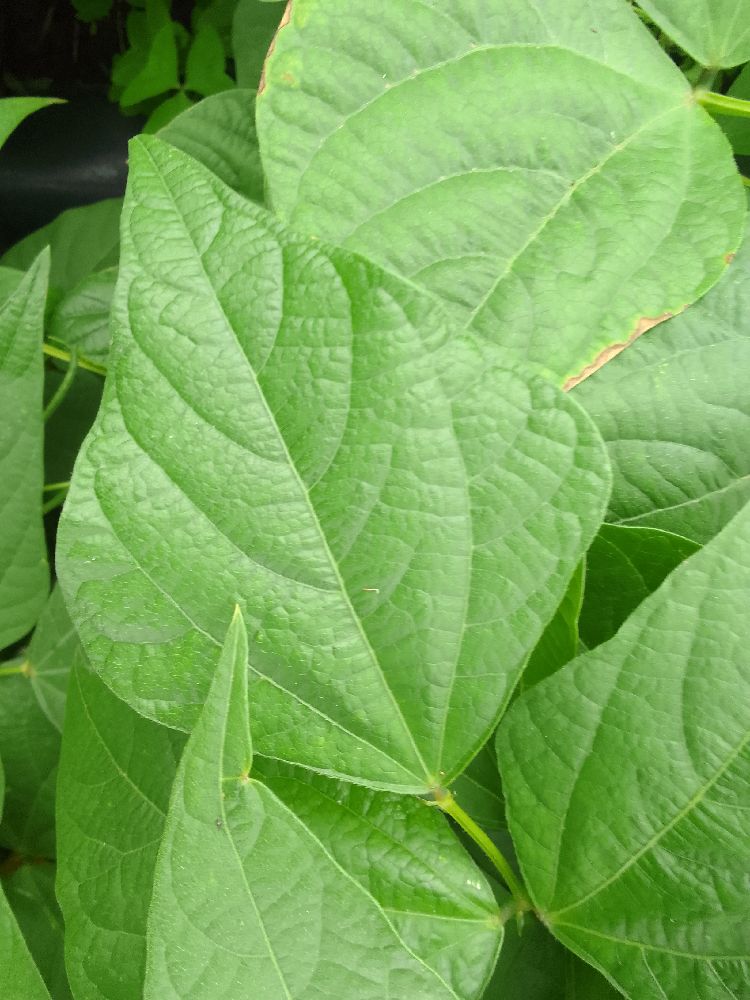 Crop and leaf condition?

common bean, healthy
